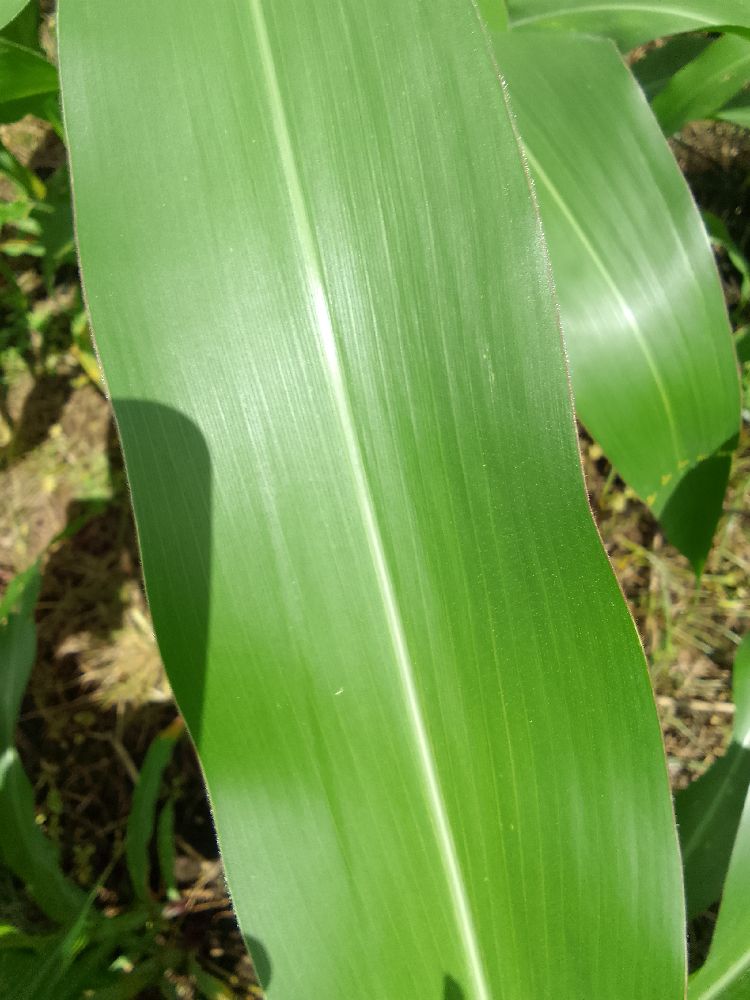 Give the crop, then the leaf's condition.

maize, healthy
